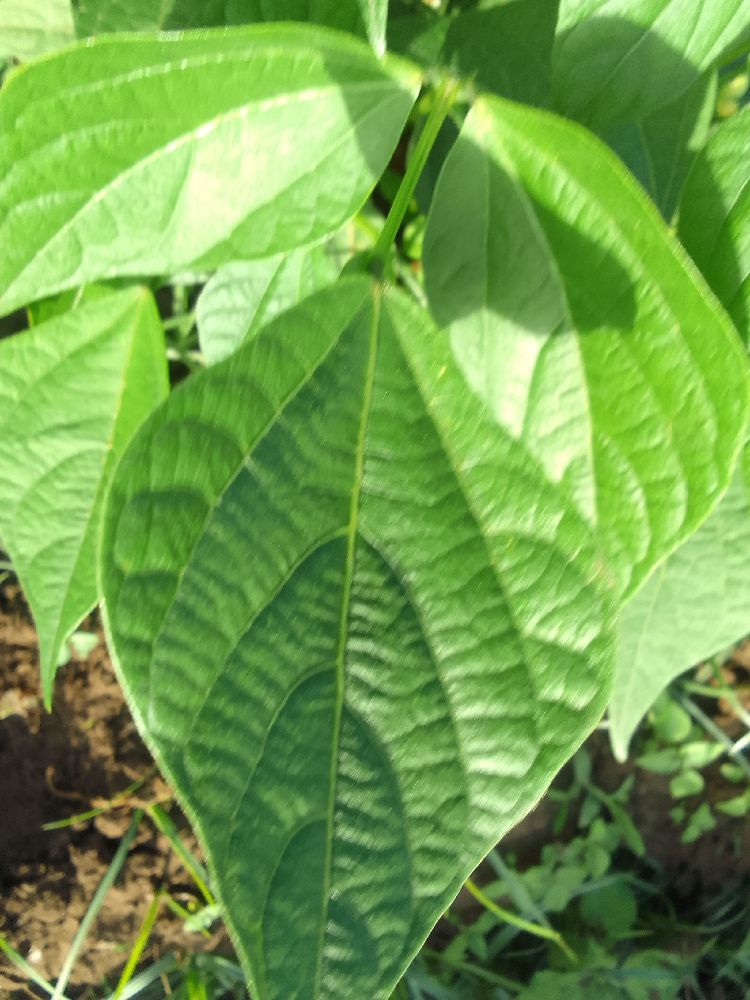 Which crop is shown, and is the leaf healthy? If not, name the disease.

common bean, healthy
